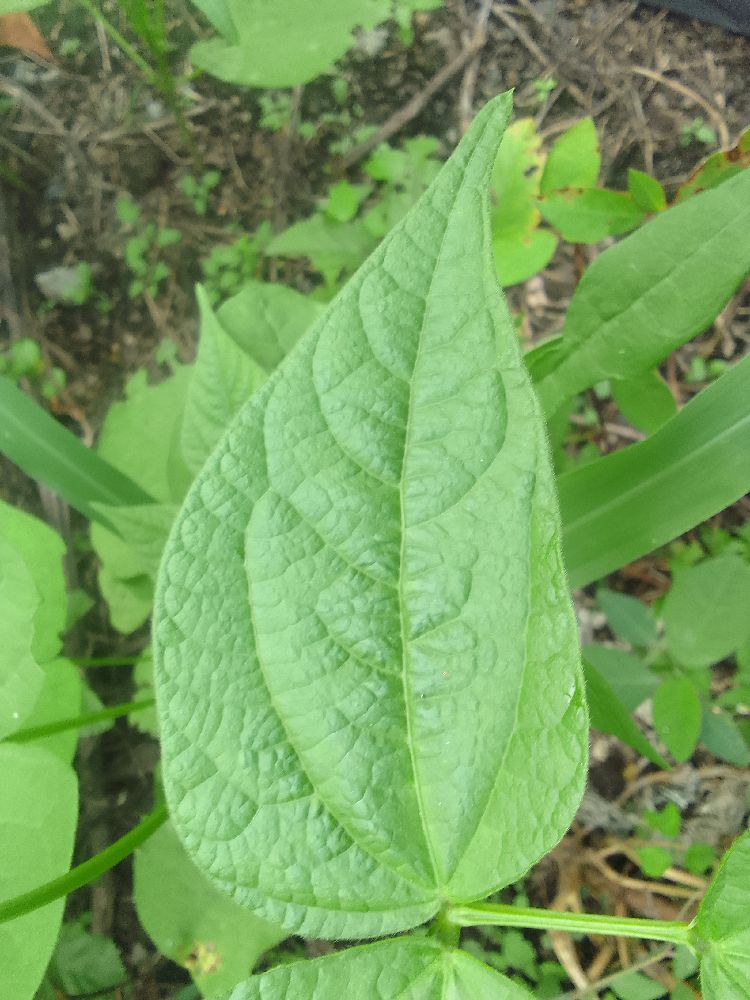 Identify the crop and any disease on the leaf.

common bean, healthy
